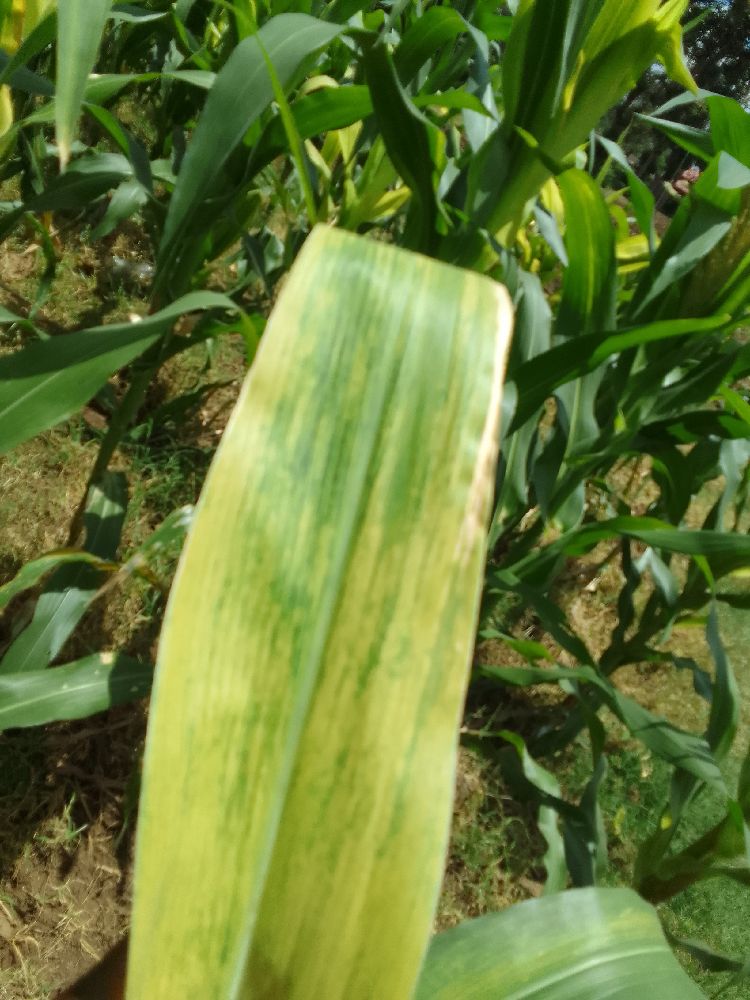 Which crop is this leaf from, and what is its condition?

maize, maize lethal necrosis
